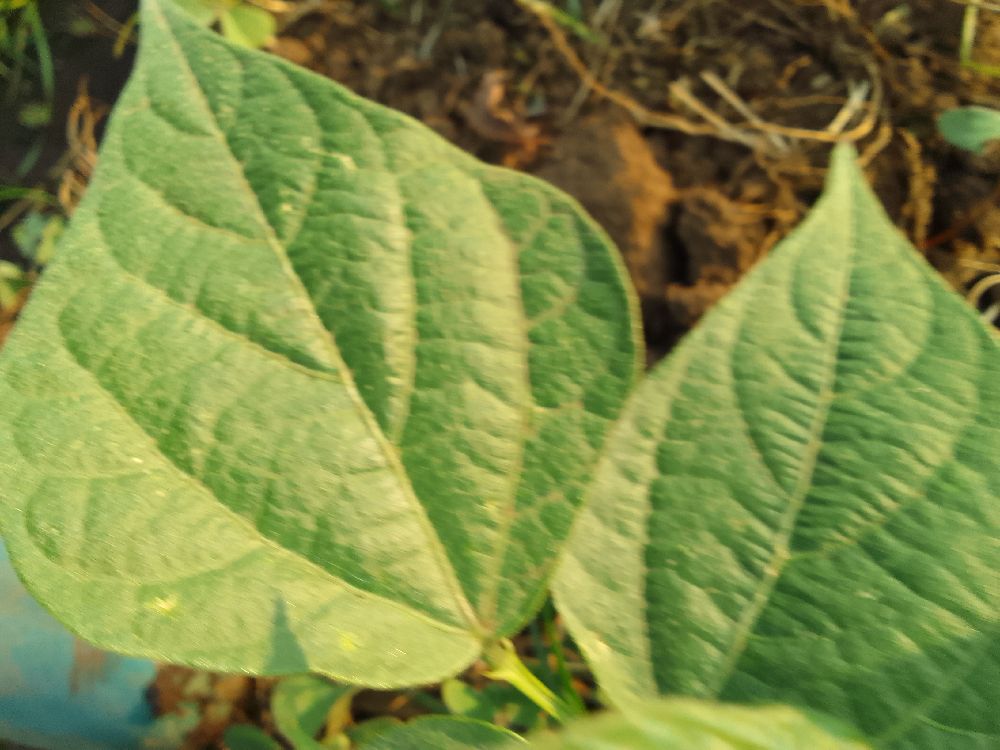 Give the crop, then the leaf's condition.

common bean, healthy
